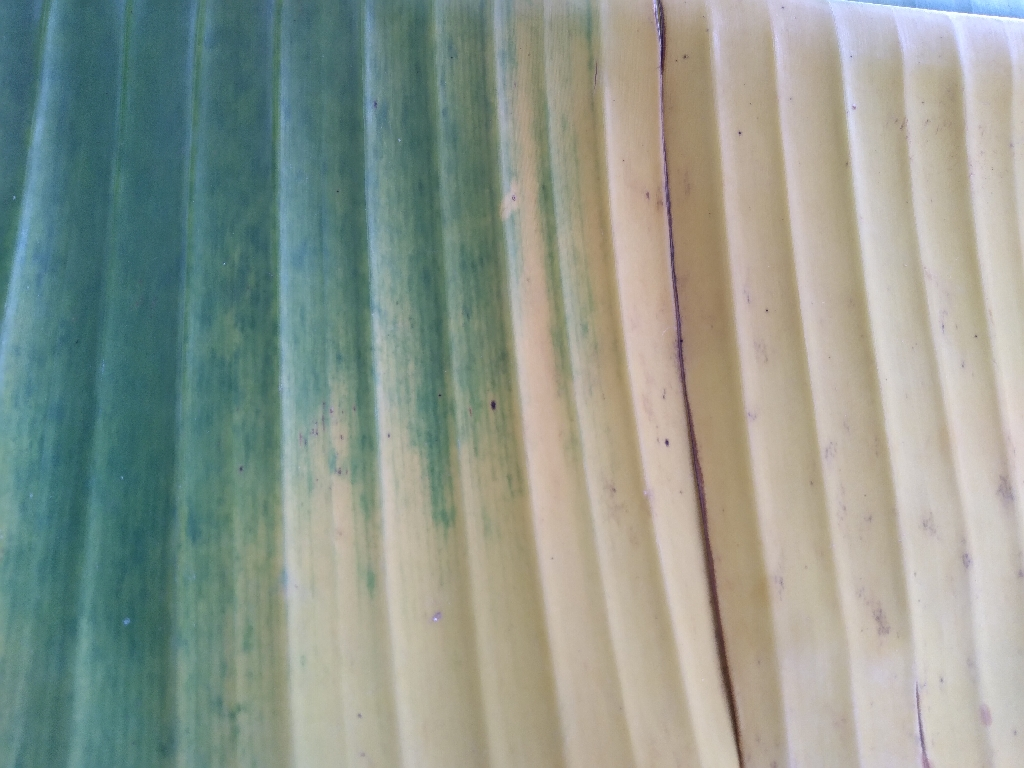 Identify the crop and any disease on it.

banana, fusarium wilt race 1
